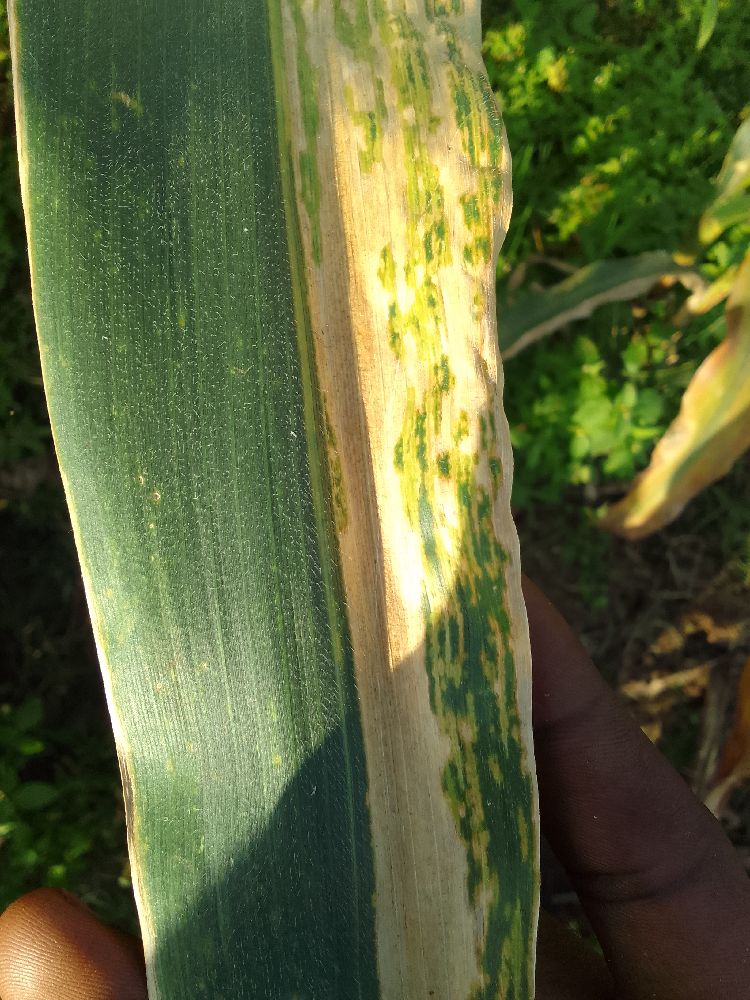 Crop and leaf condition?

maize, maize lethal necrosis
